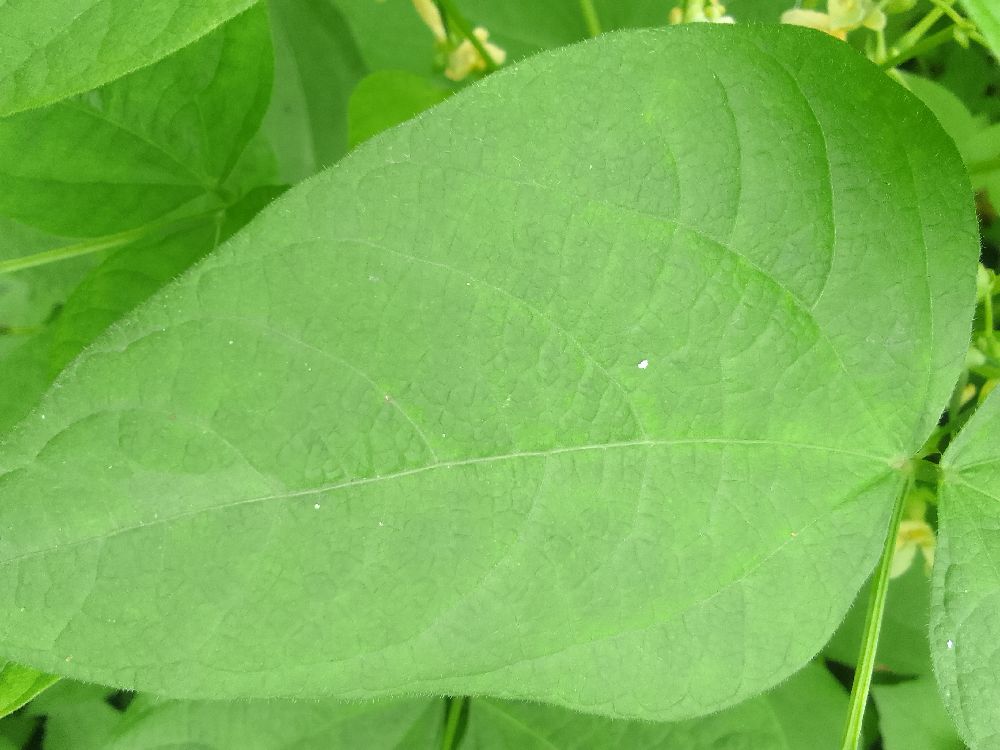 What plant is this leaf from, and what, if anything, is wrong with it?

common bean, healthy
